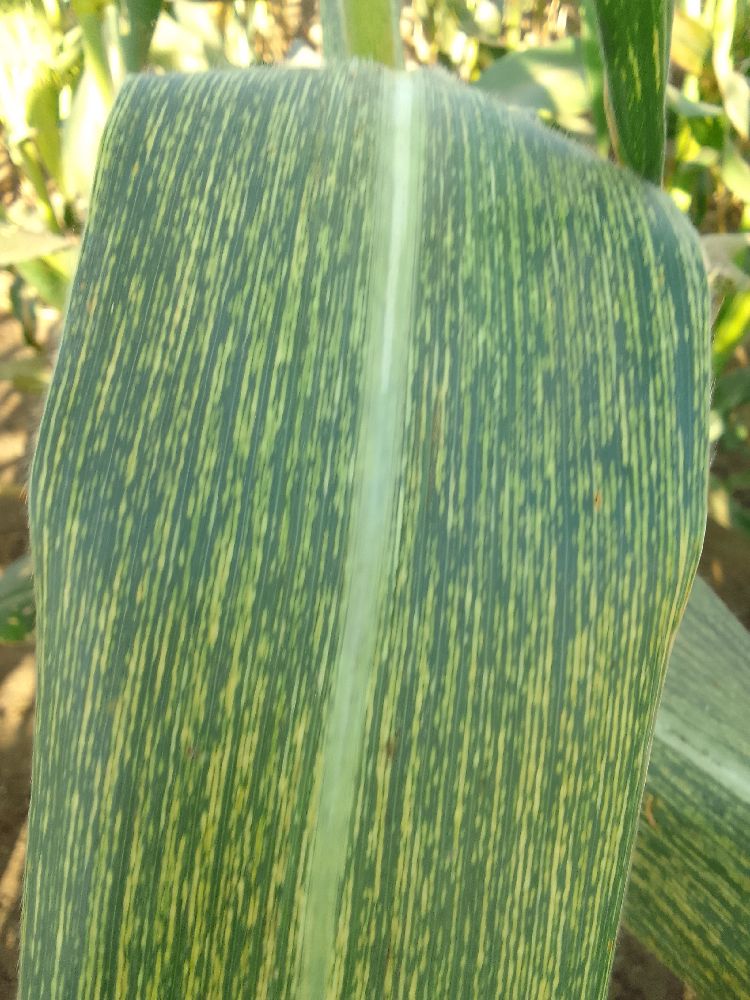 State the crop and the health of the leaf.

maize, maize streak virus
